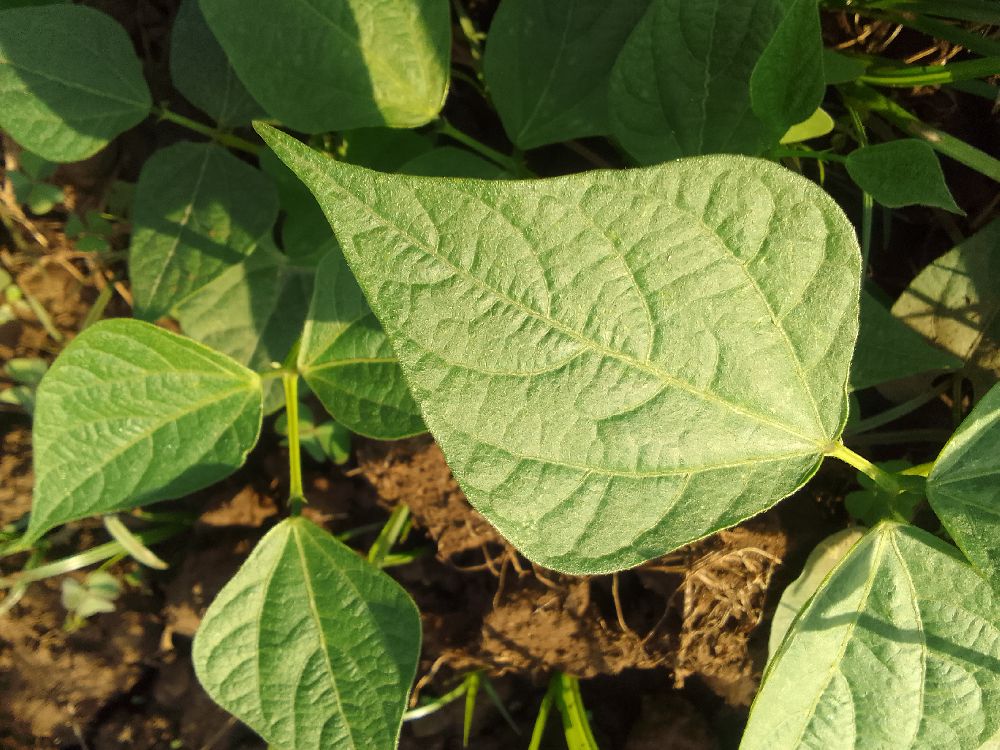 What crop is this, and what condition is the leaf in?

common bean, healthy
